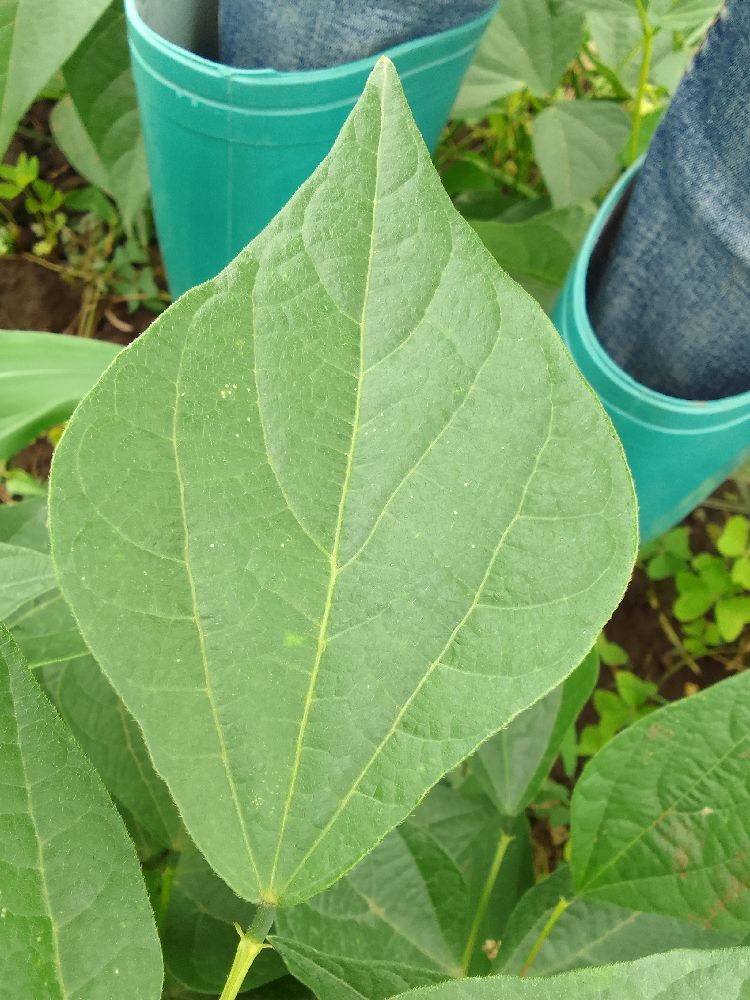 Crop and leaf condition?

common bean, healthy
